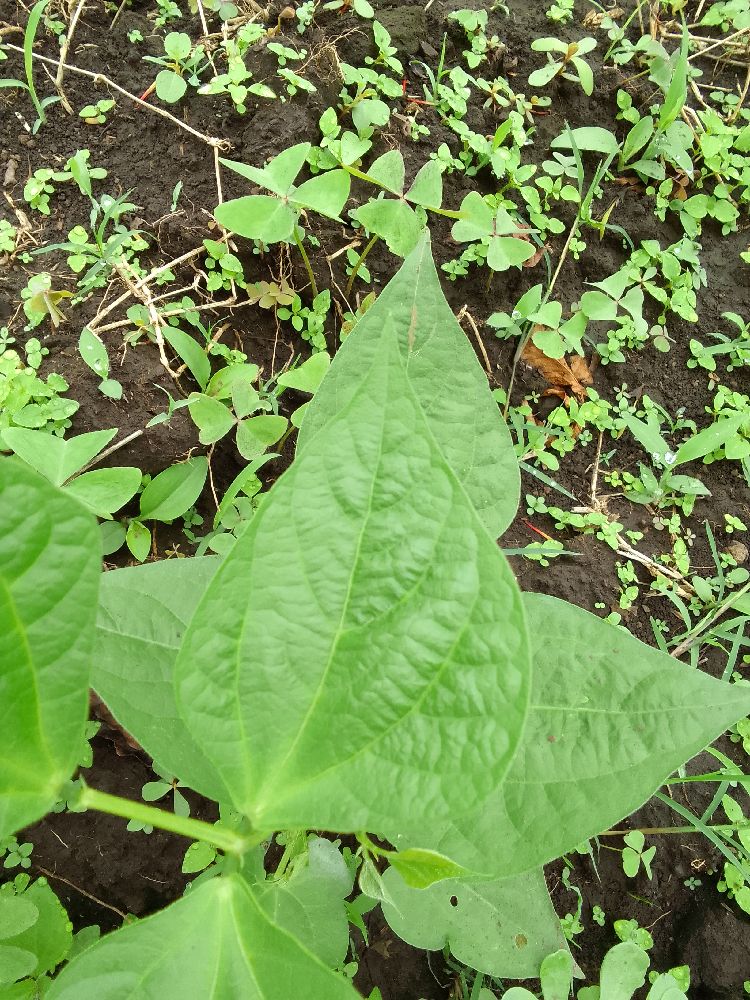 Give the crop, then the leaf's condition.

common bean, healthy
